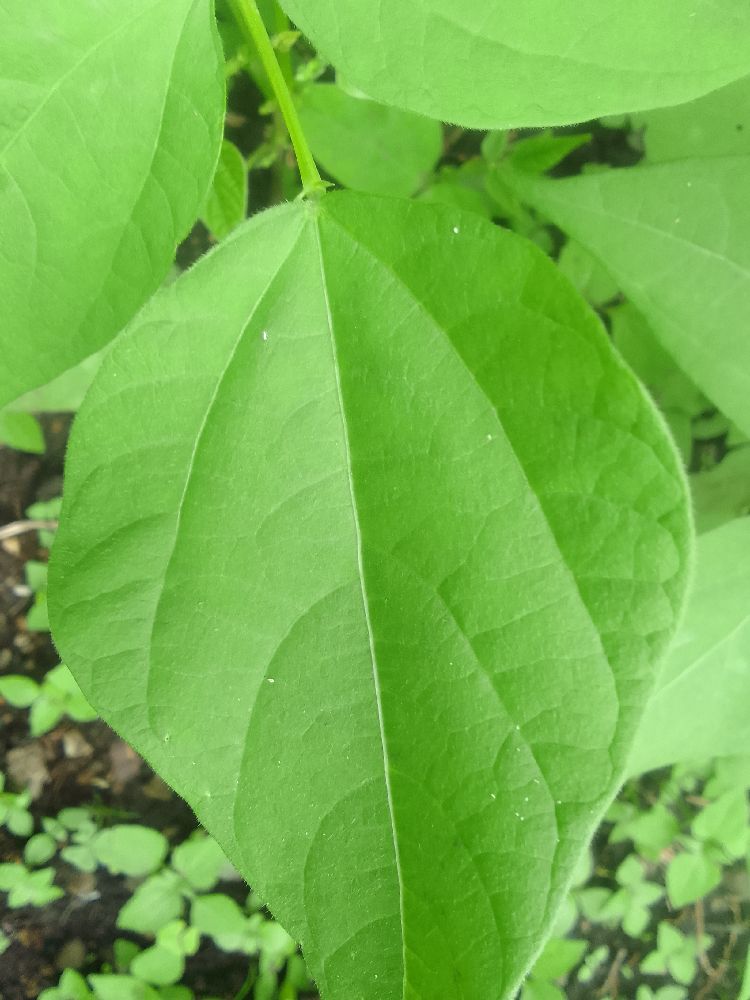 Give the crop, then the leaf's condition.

common bean, healthy
